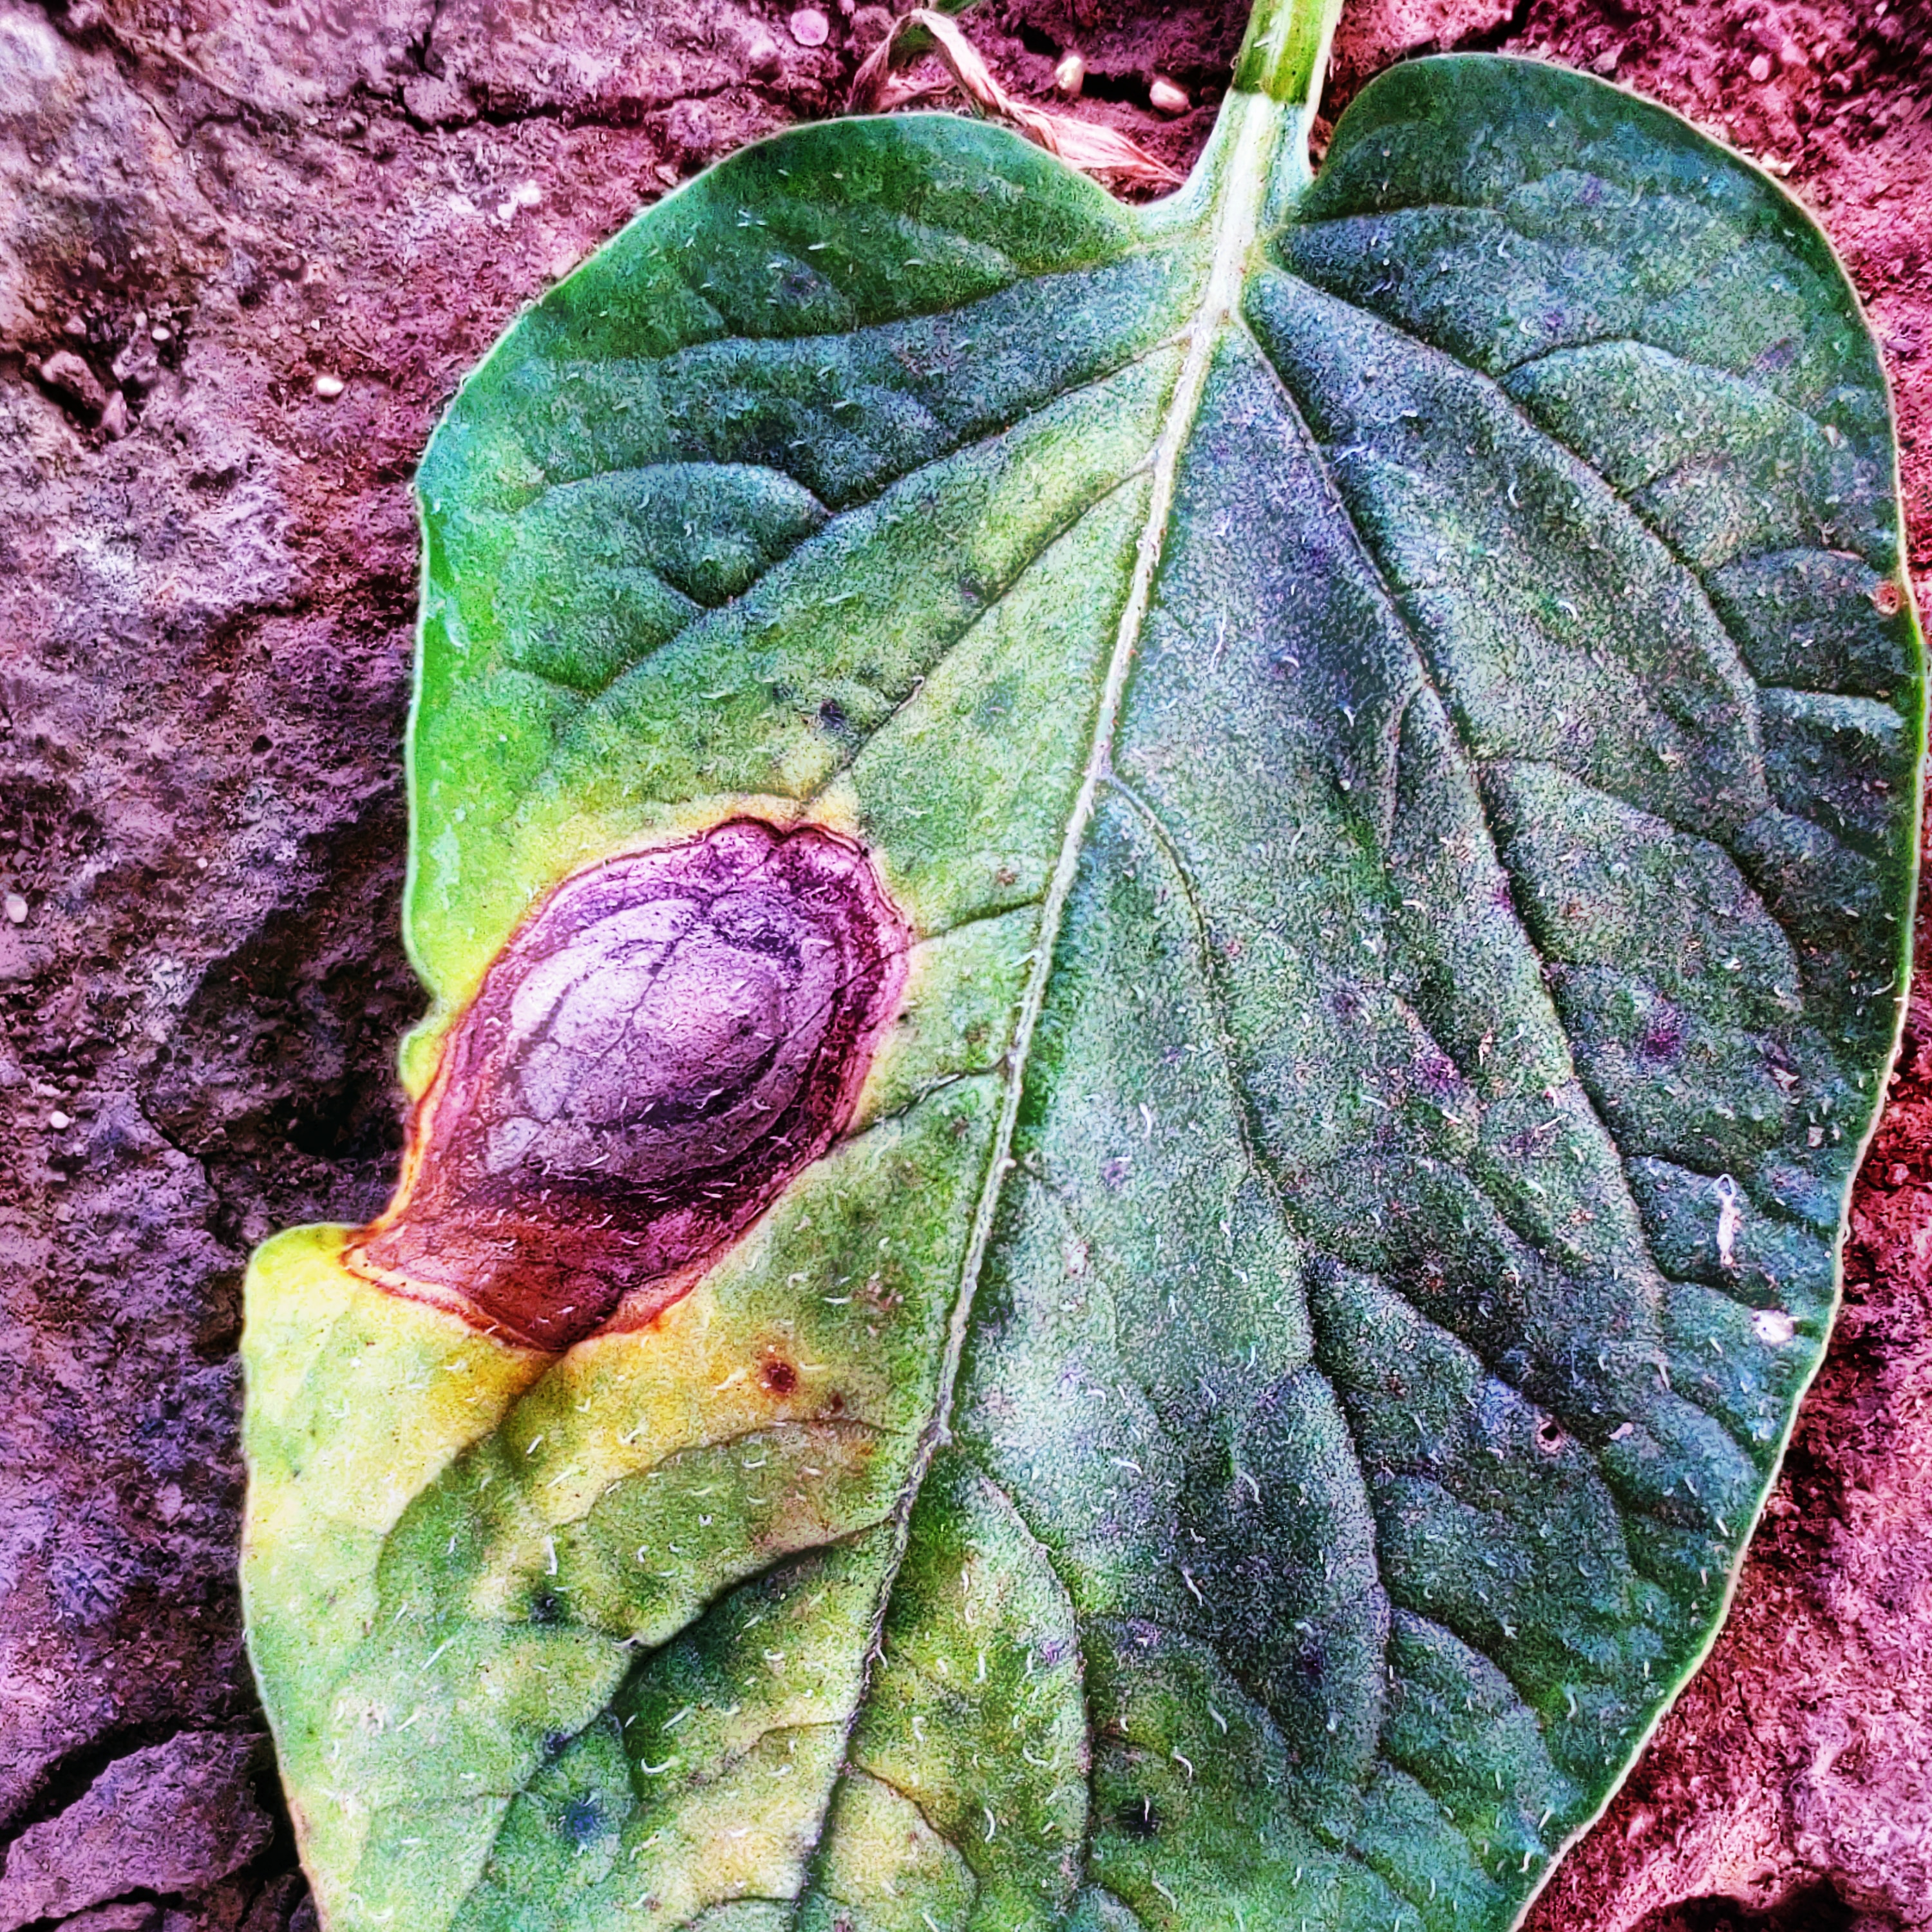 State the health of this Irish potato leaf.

late blight
